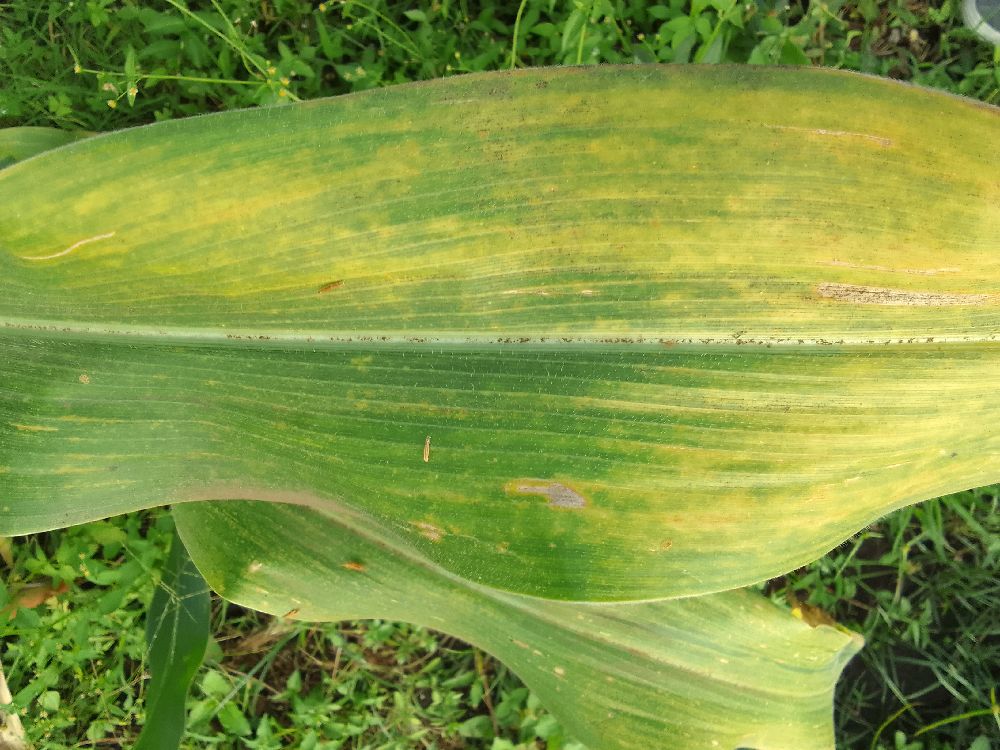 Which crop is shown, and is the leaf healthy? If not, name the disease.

maize, maize lethal necrosis
